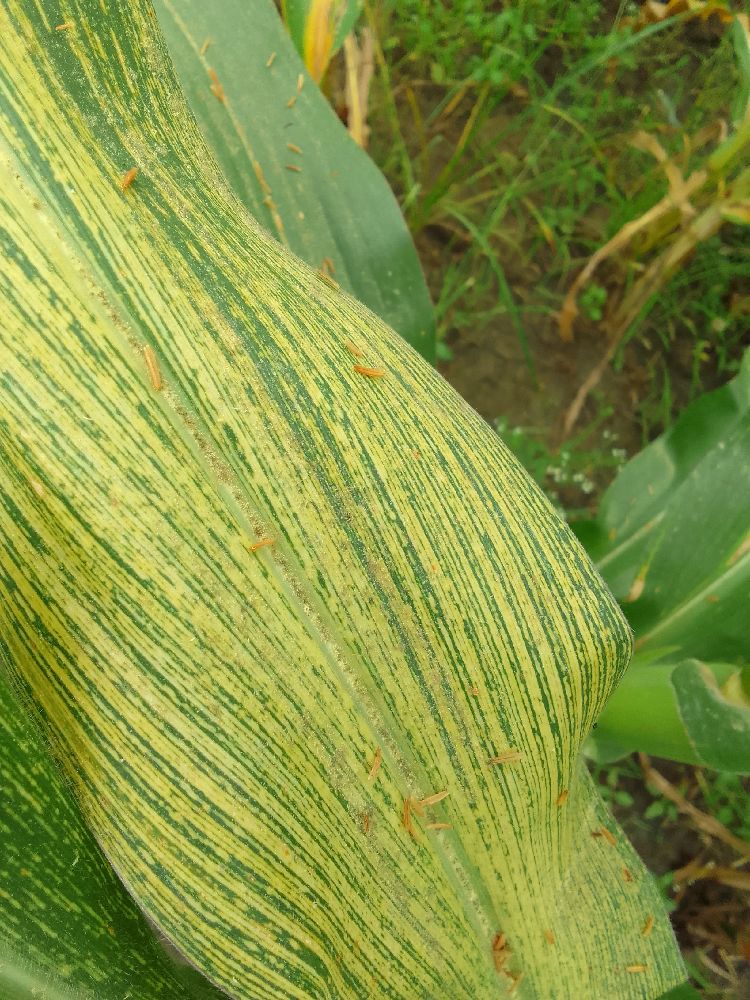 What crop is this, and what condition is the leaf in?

maize, maize streak virus
